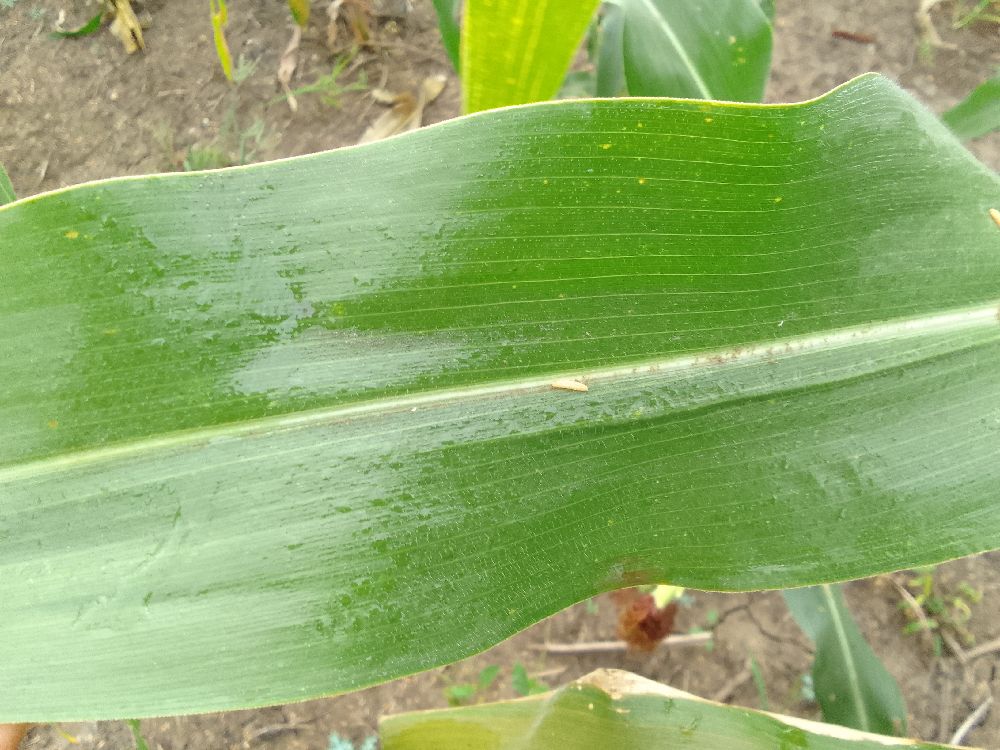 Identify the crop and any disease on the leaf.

maize, healthy
